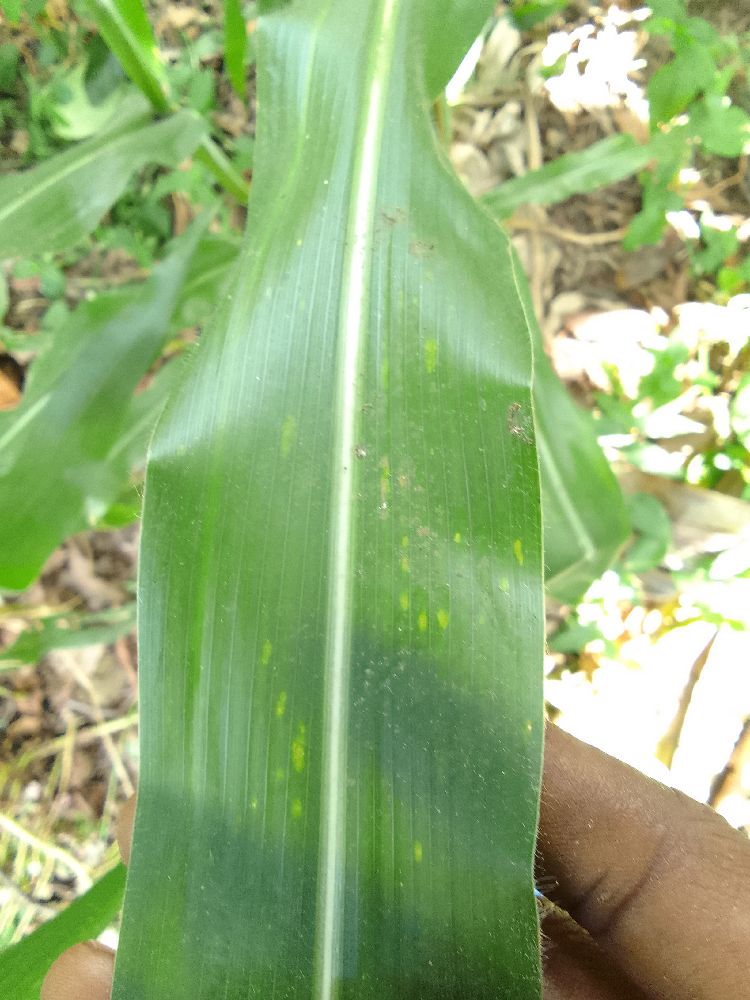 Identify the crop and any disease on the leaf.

maize, healthy
